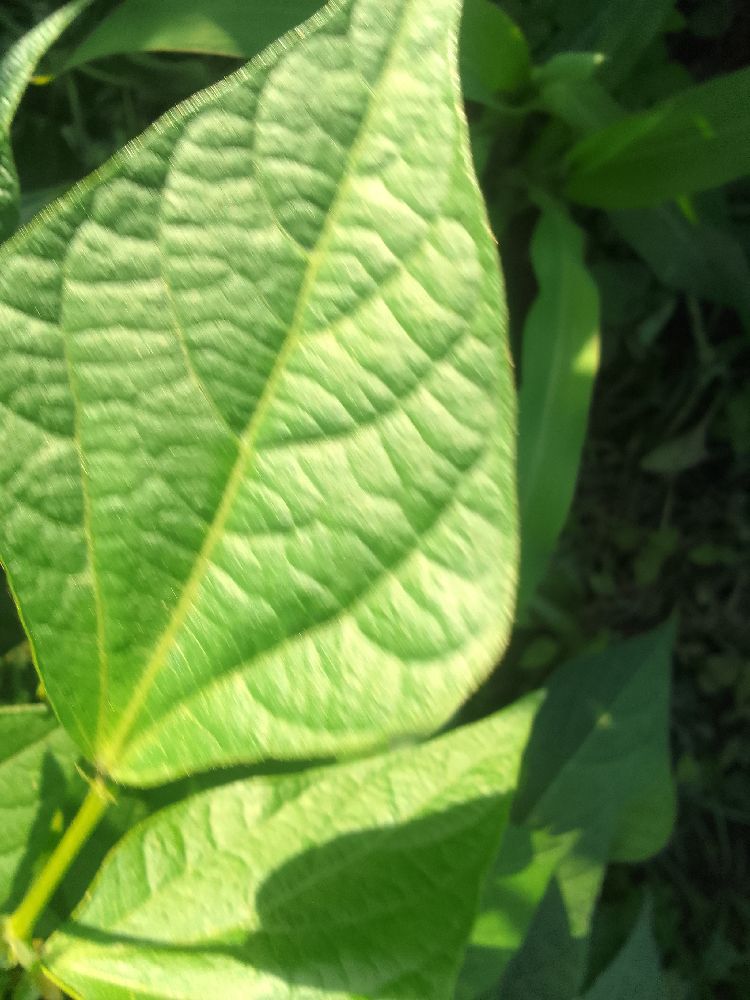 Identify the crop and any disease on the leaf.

common bean, healthy
